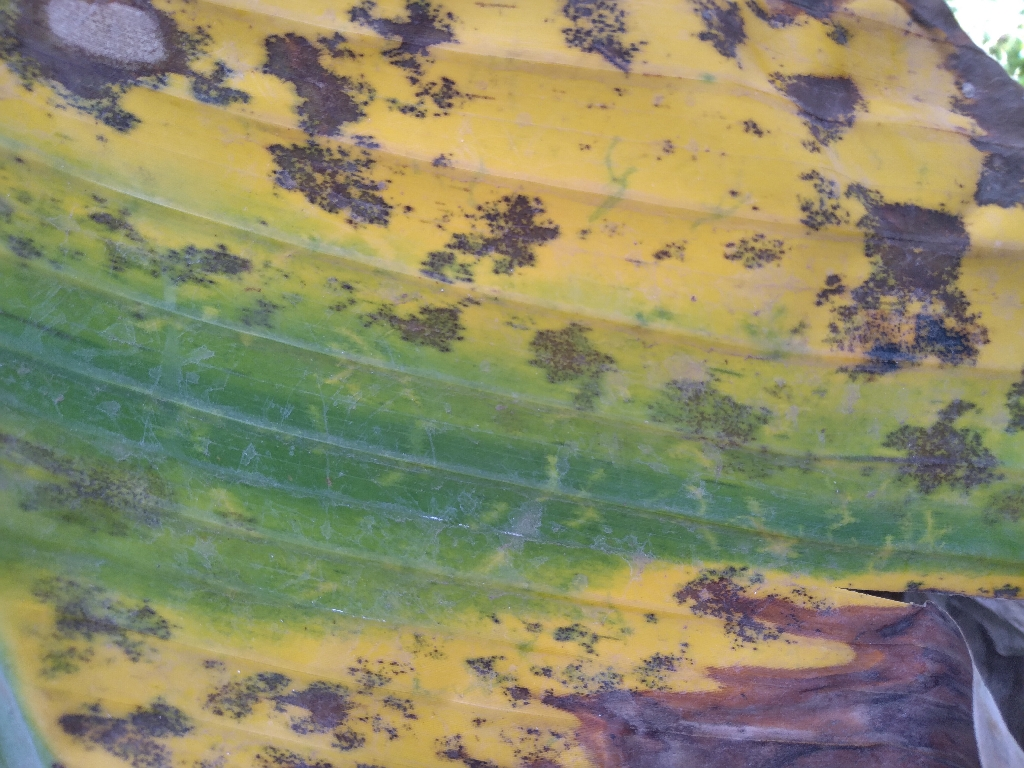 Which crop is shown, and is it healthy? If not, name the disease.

banana, black sigatoka
